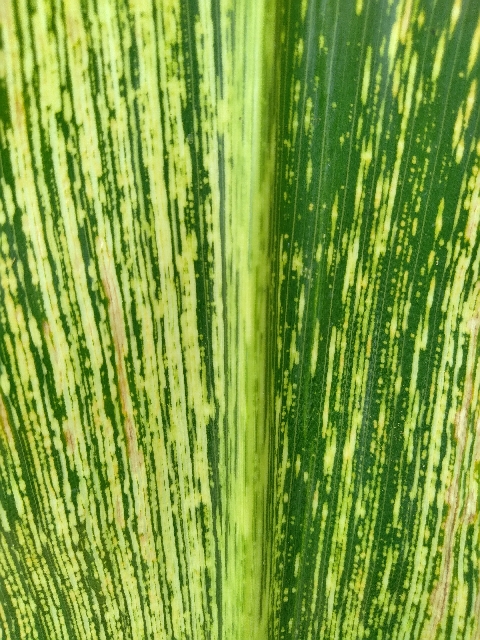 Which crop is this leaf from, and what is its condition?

maize, maize streak virus
